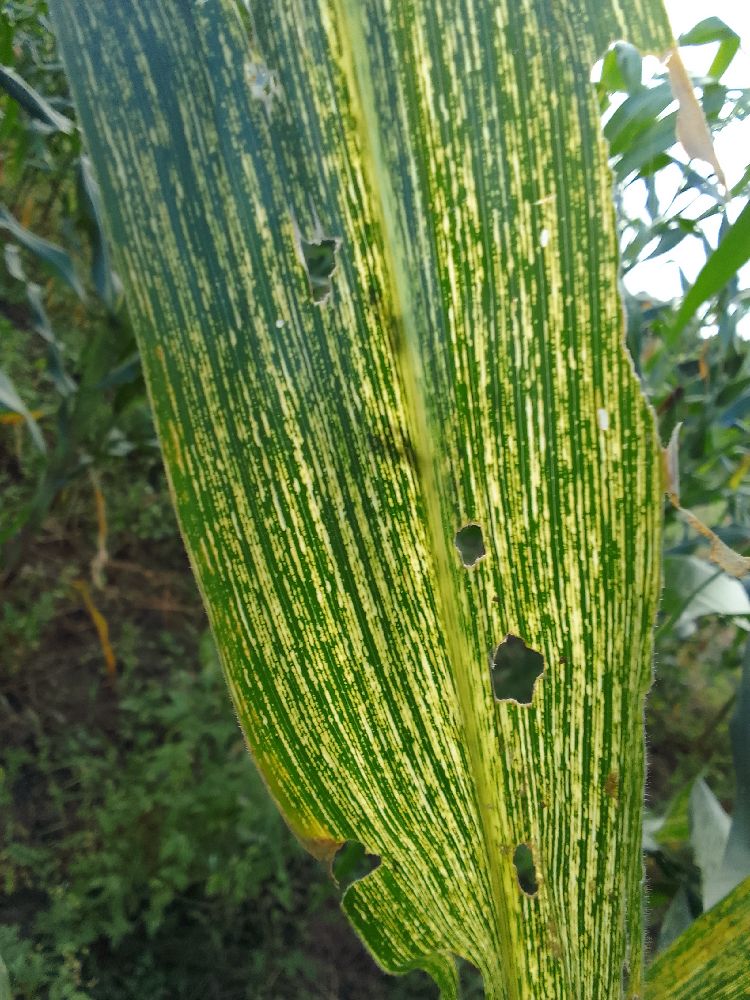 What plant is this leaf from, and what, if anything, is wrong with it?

maize, maize streak virus
